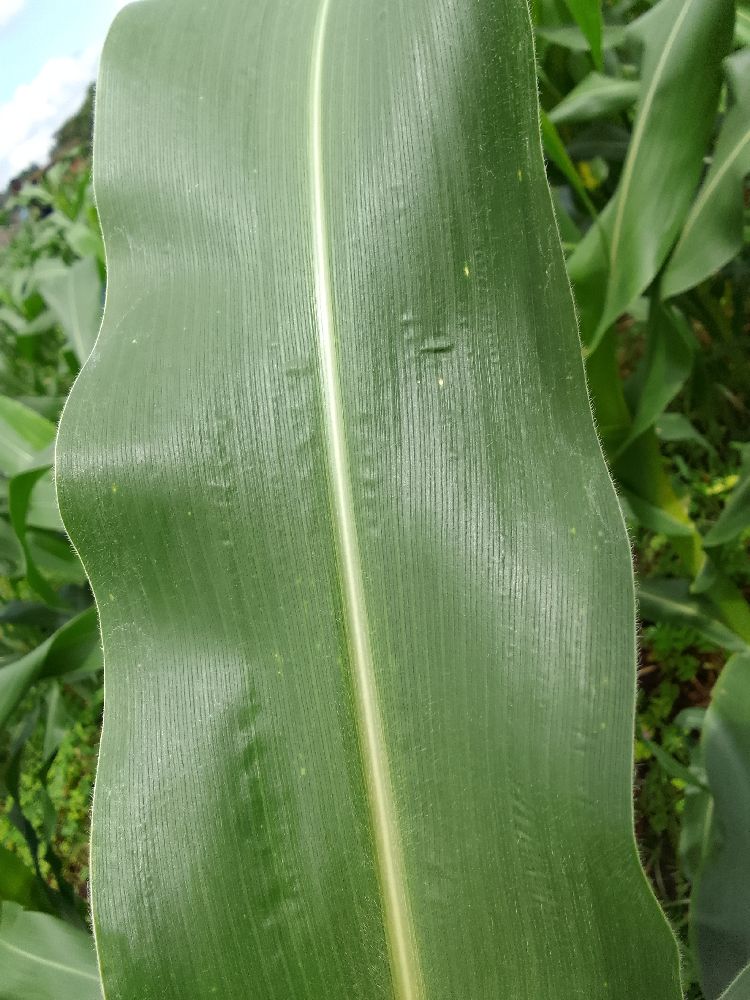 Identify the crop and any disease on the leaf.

maize, healthy
